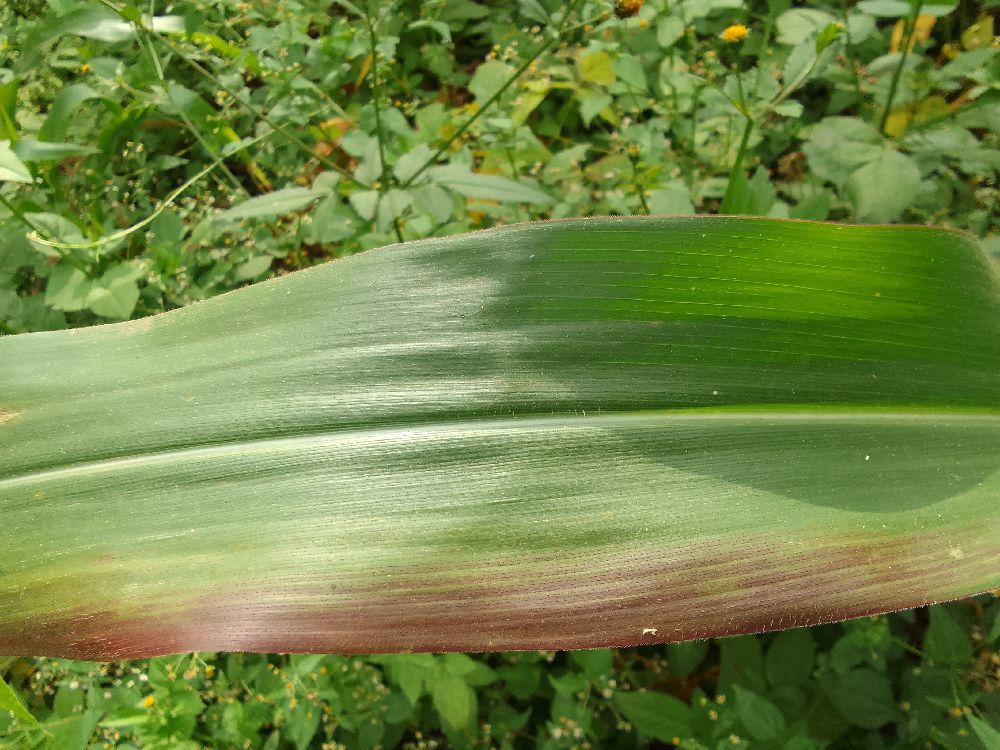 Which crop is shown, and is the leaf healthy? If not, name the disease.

maize, healthy
